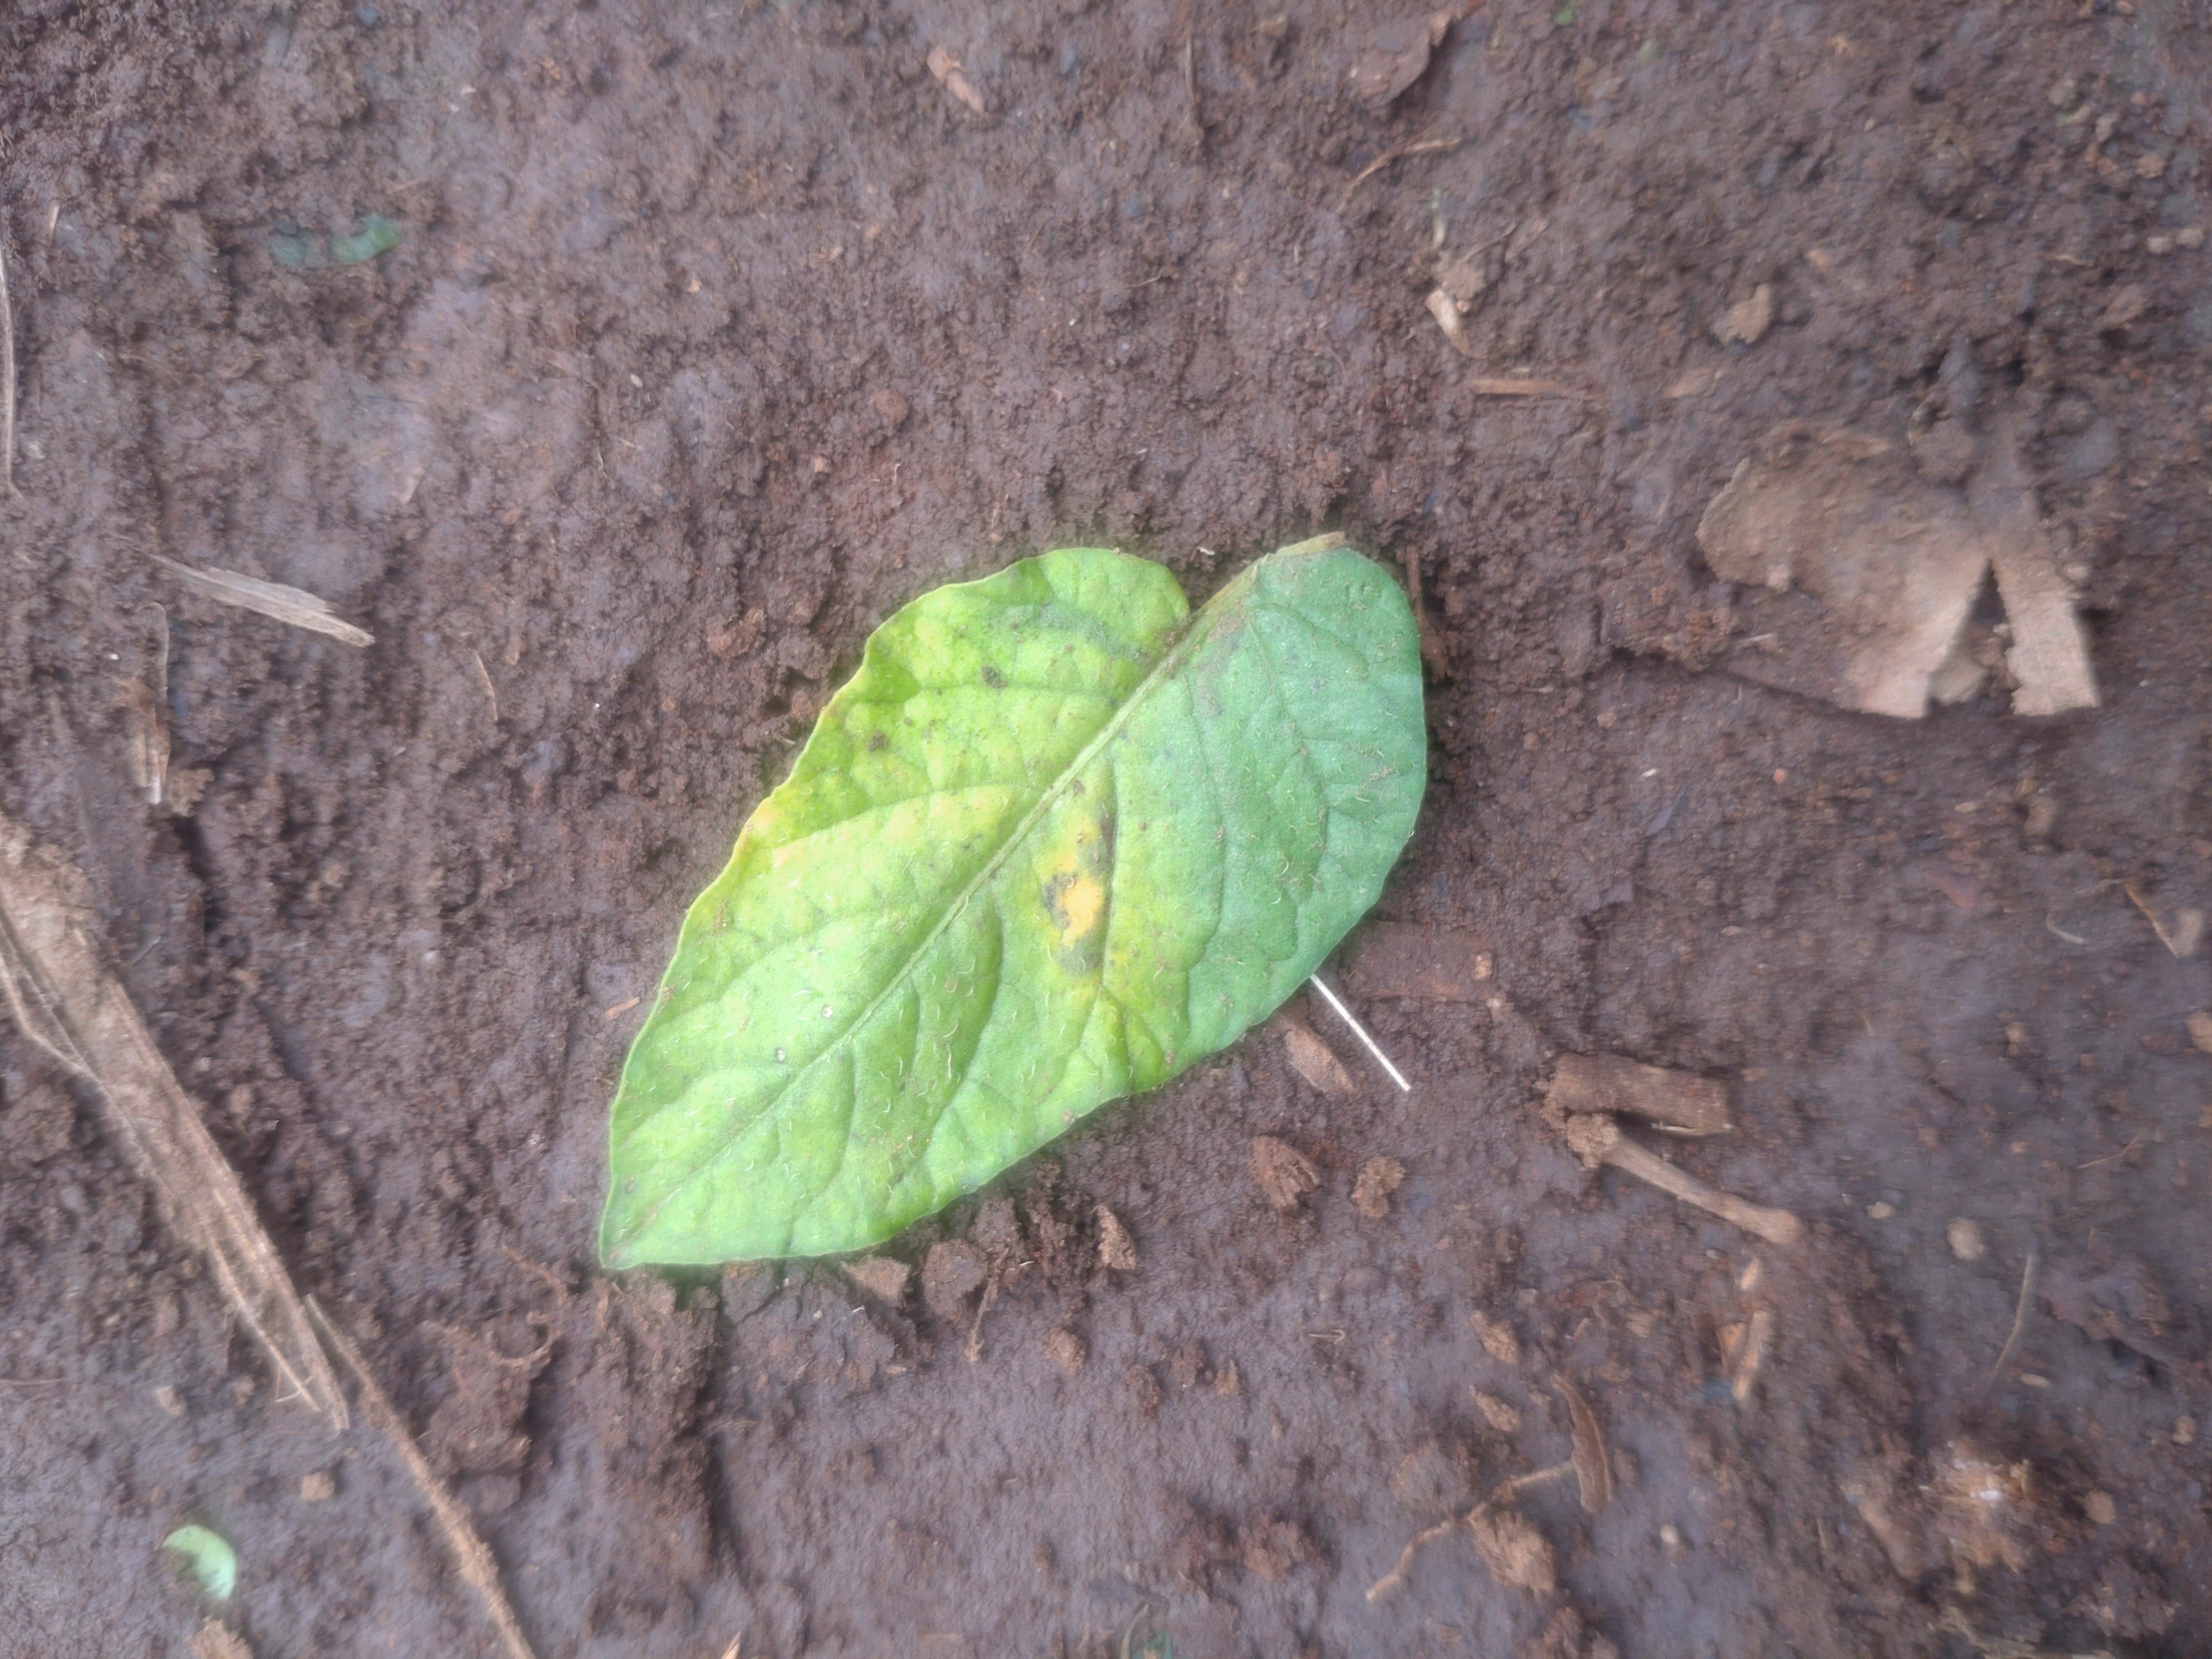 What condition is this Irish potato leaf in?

late blight
